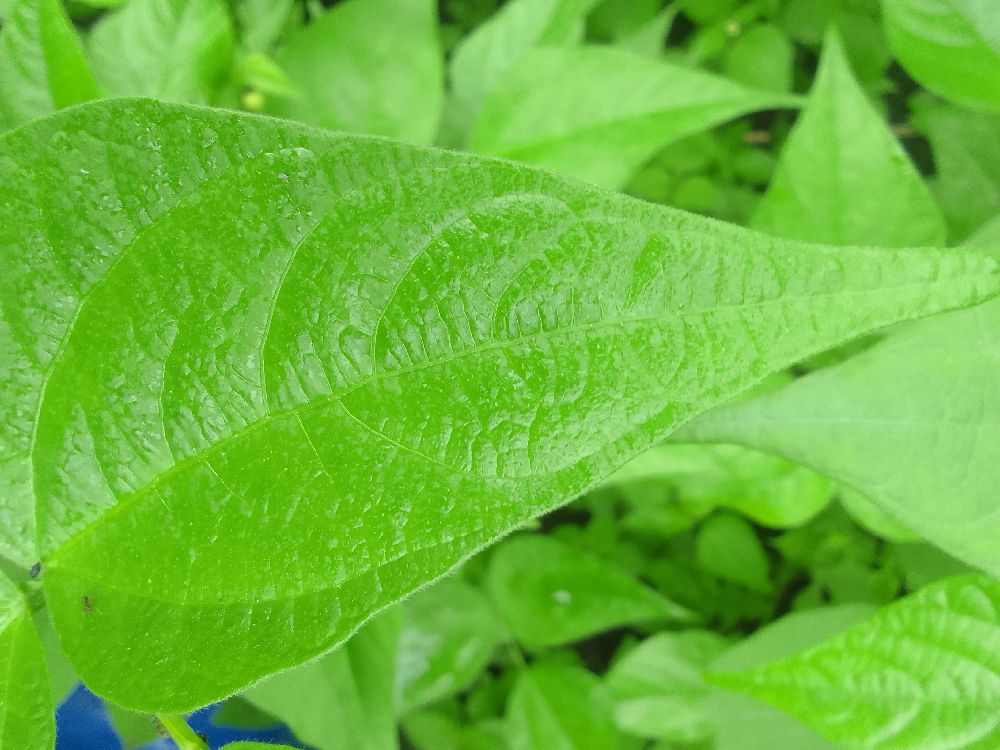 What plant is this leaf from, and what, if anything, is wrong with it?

common bean, healthy
